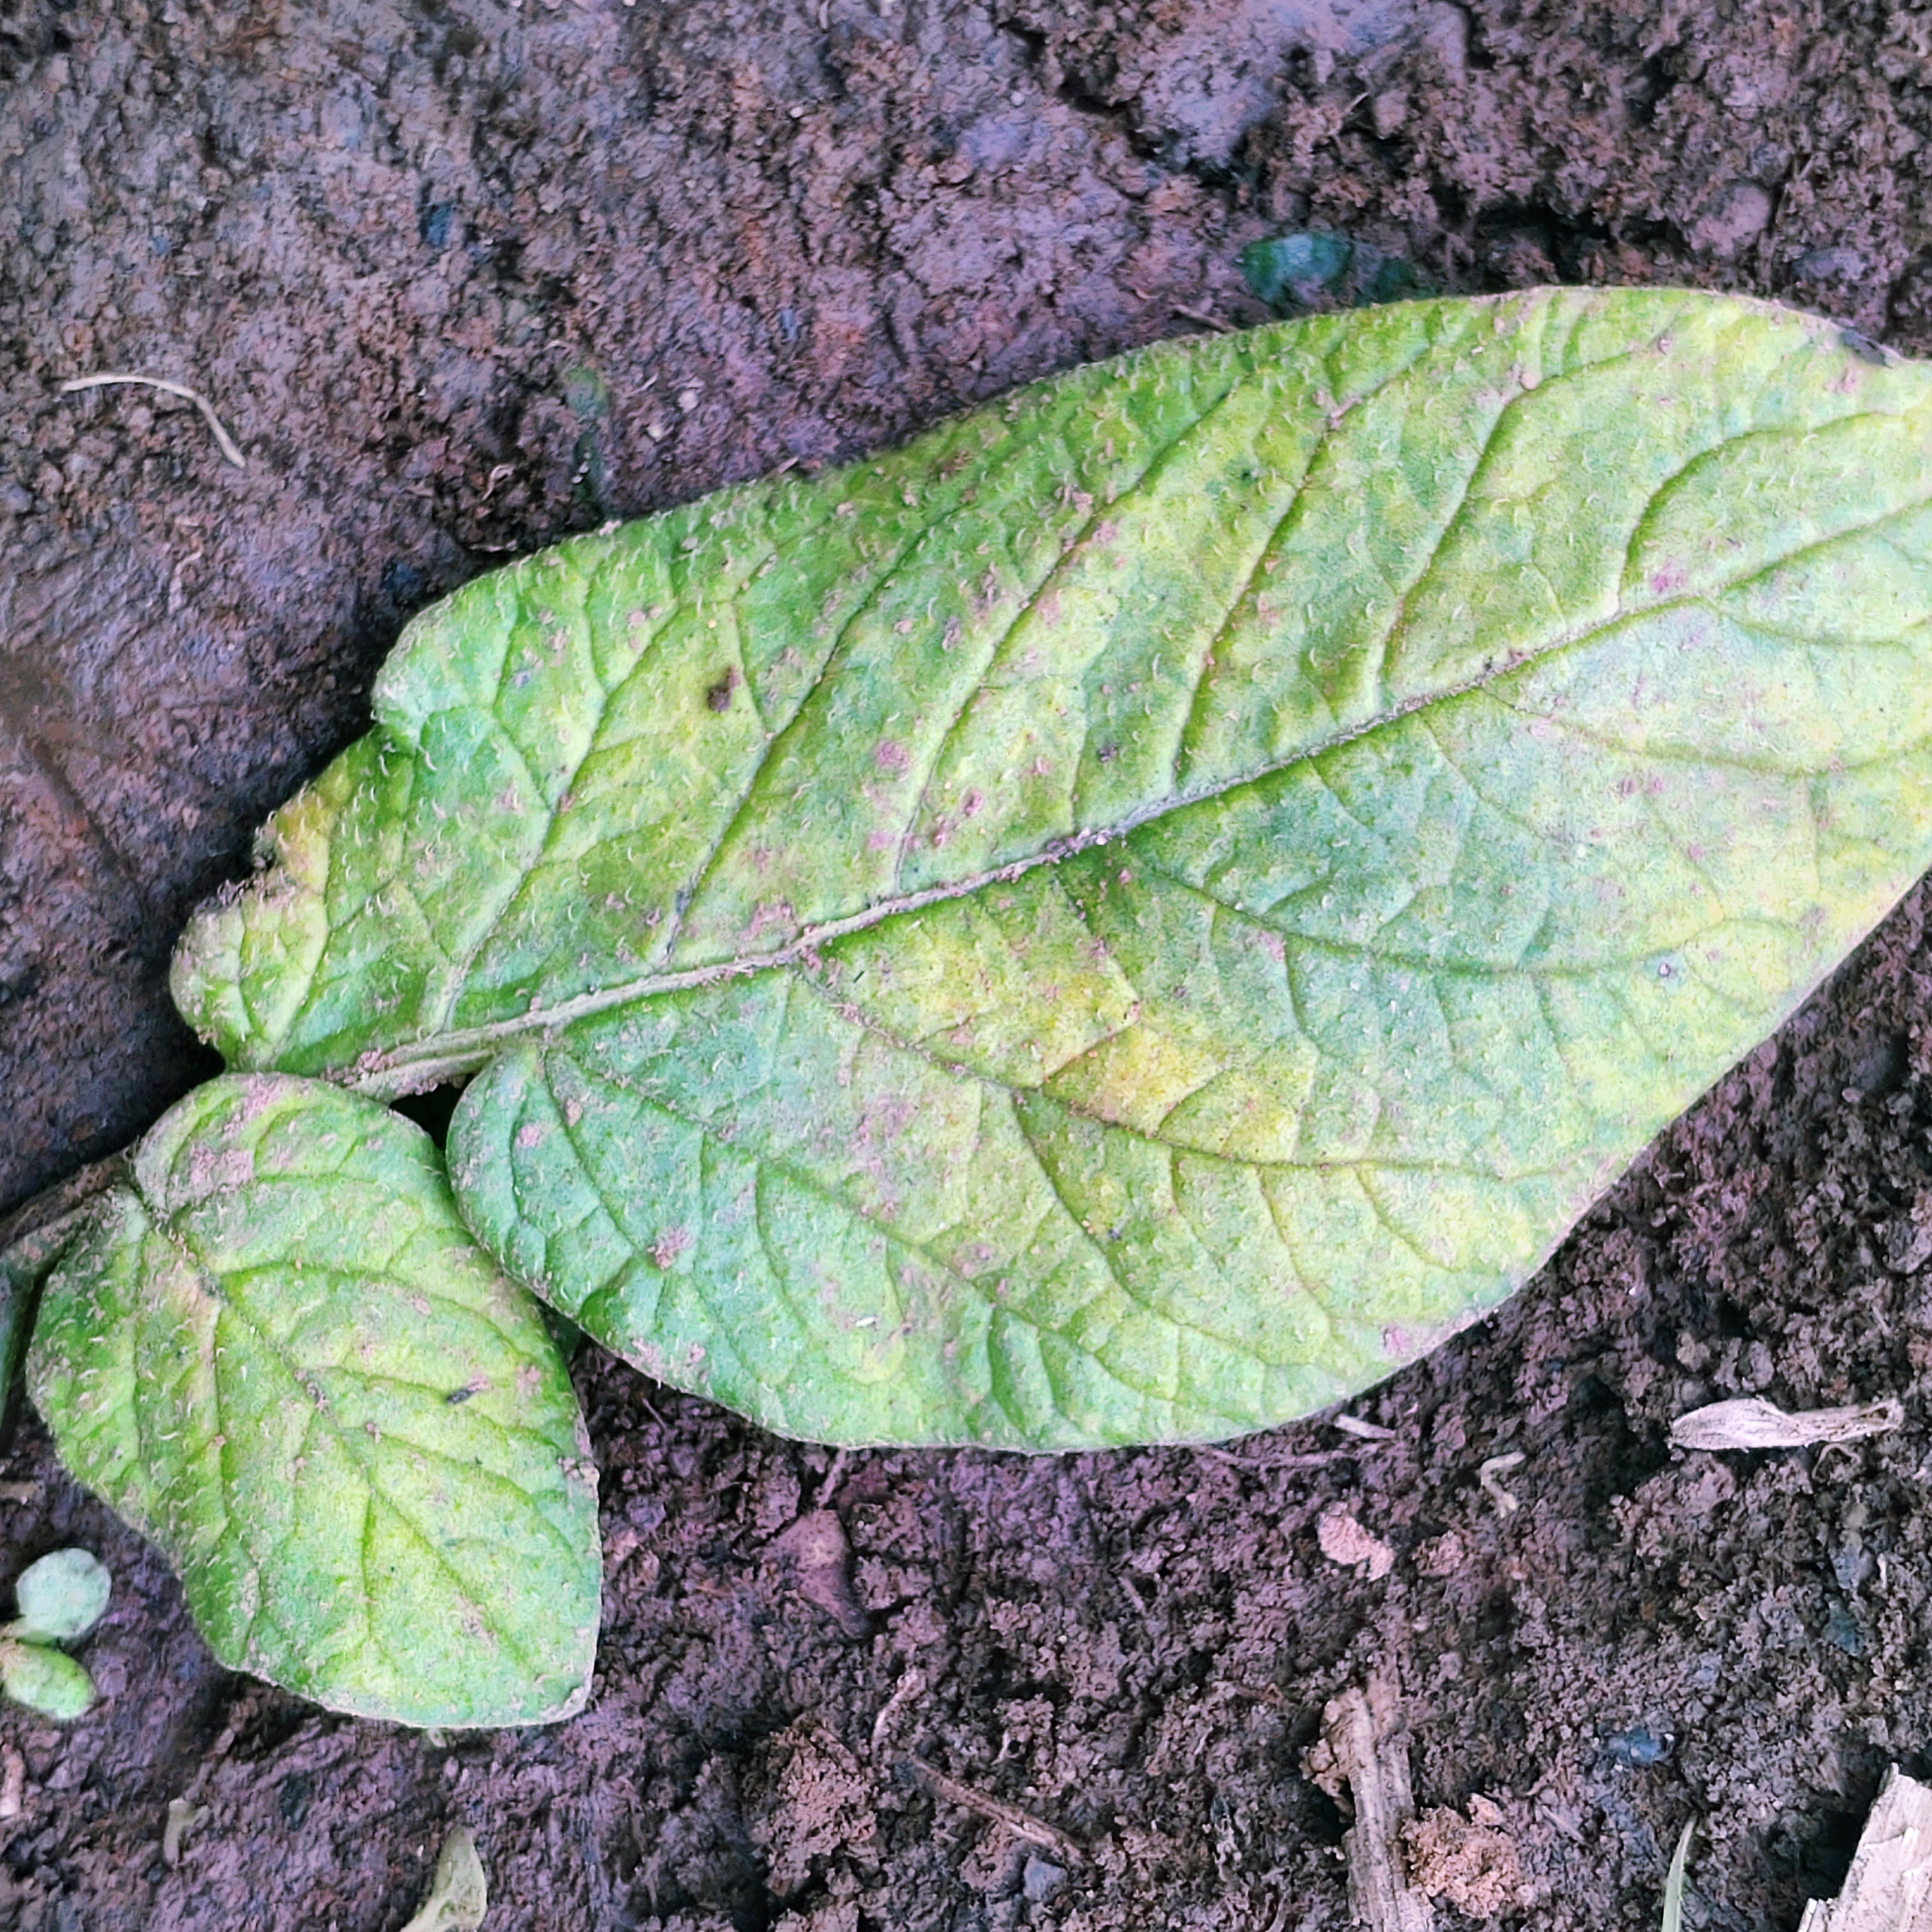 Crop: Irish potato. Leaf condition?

late blight
